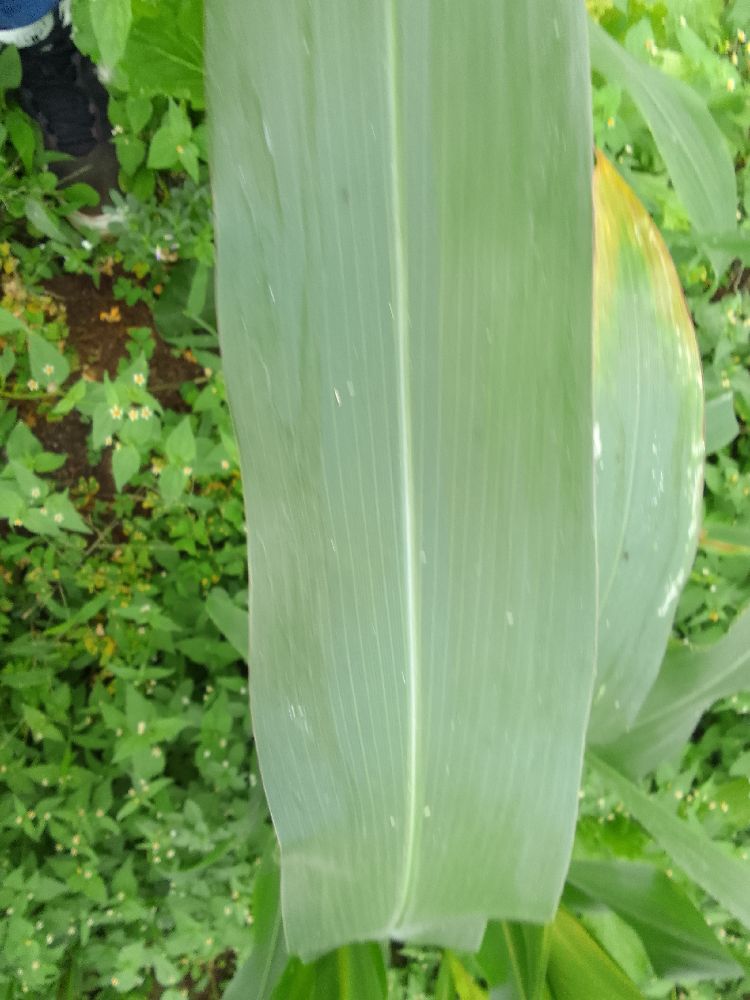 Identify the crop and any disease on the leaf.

maize, healthy
